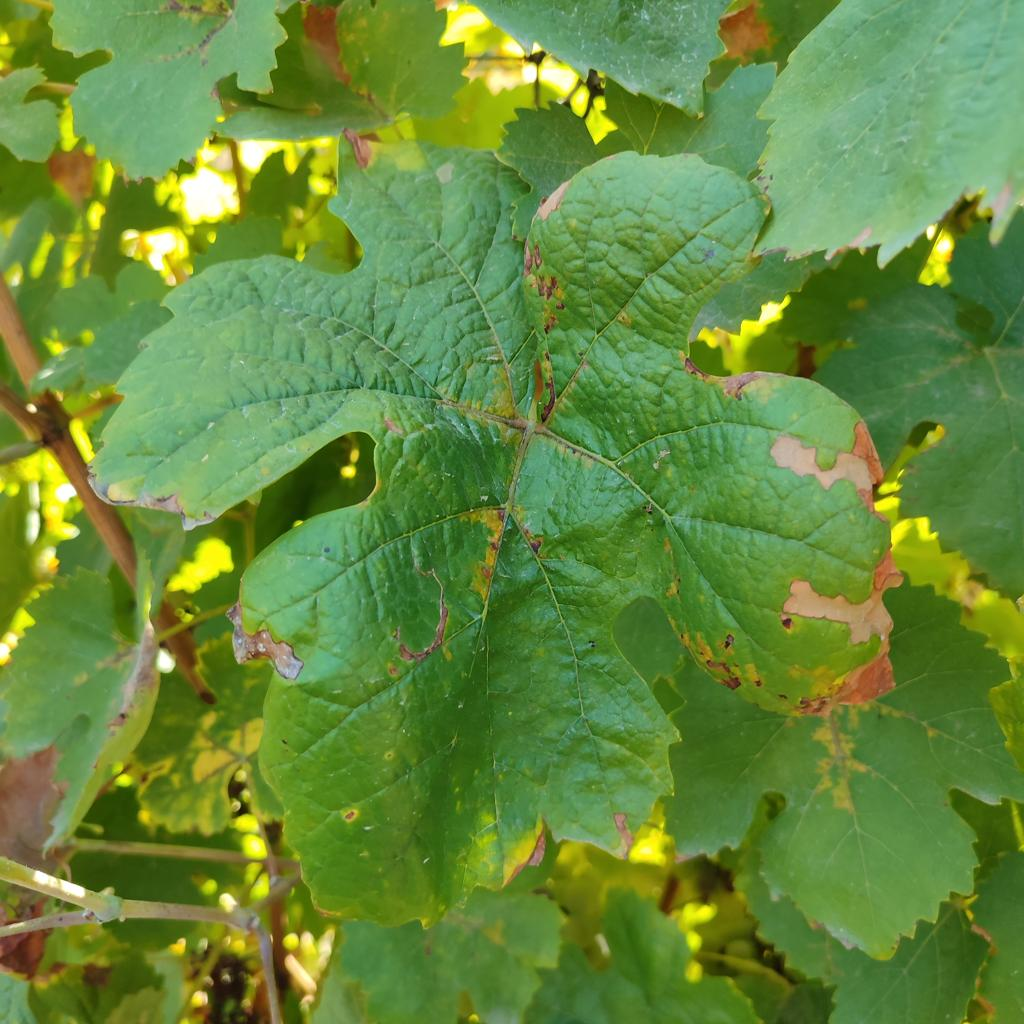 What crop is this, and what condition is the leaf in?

grapevine, downy mildew
